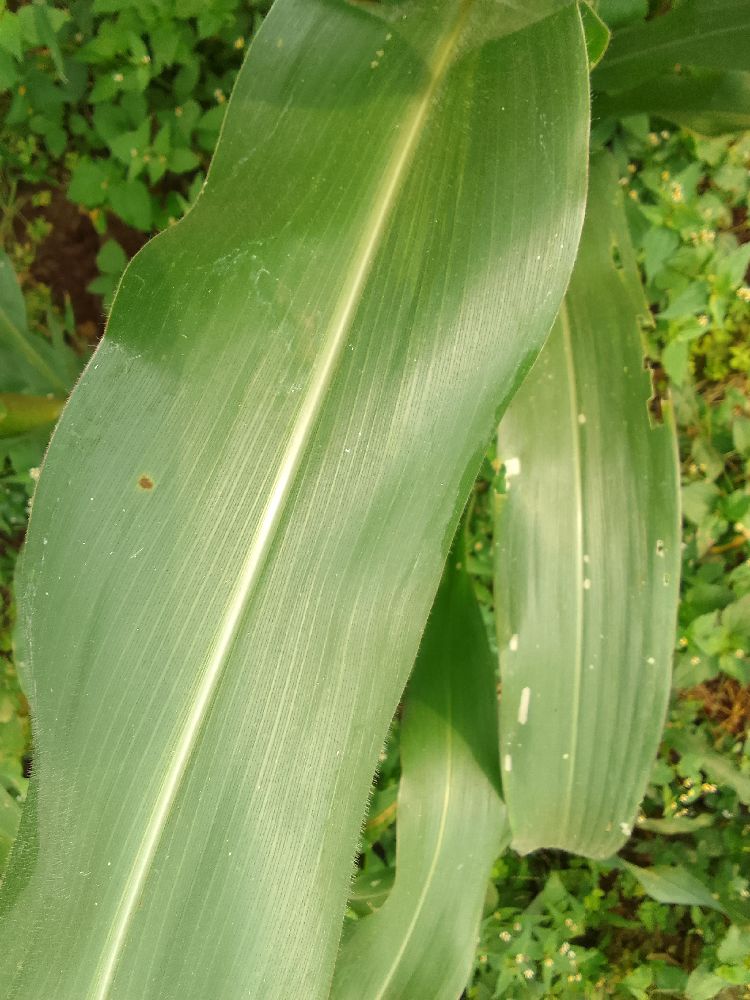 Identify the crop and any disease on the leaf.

maize, healthy
